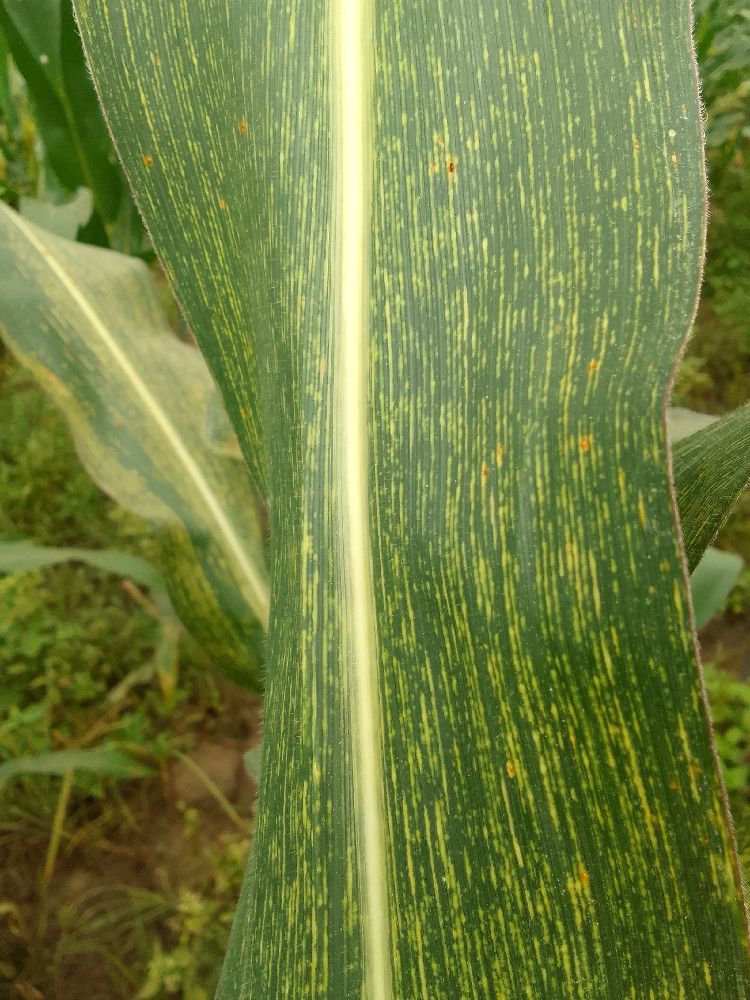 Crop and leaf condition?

maize, maize streak virus
